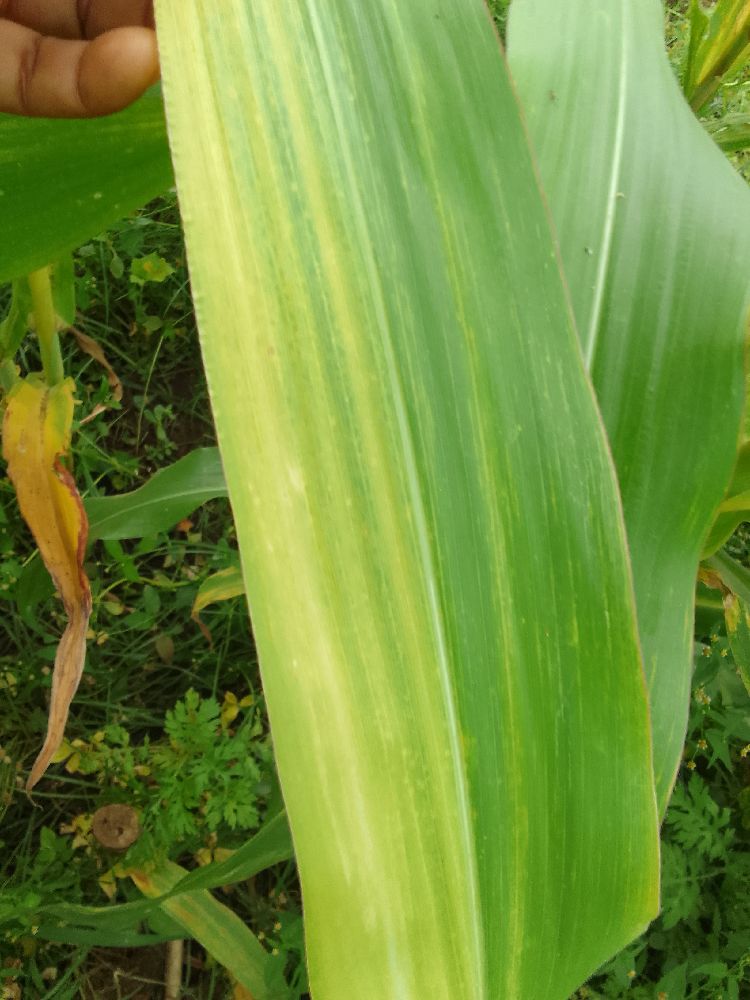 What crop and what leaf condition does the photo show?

maize, maize lethal necrosis
